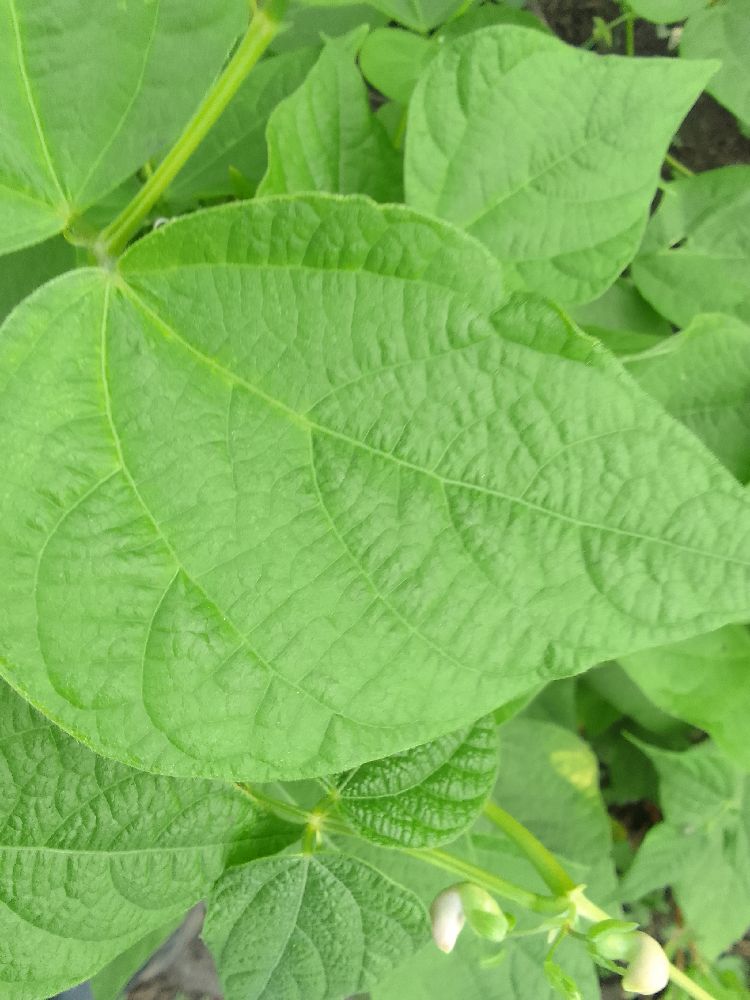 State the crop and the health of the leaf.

common bean, healthy
